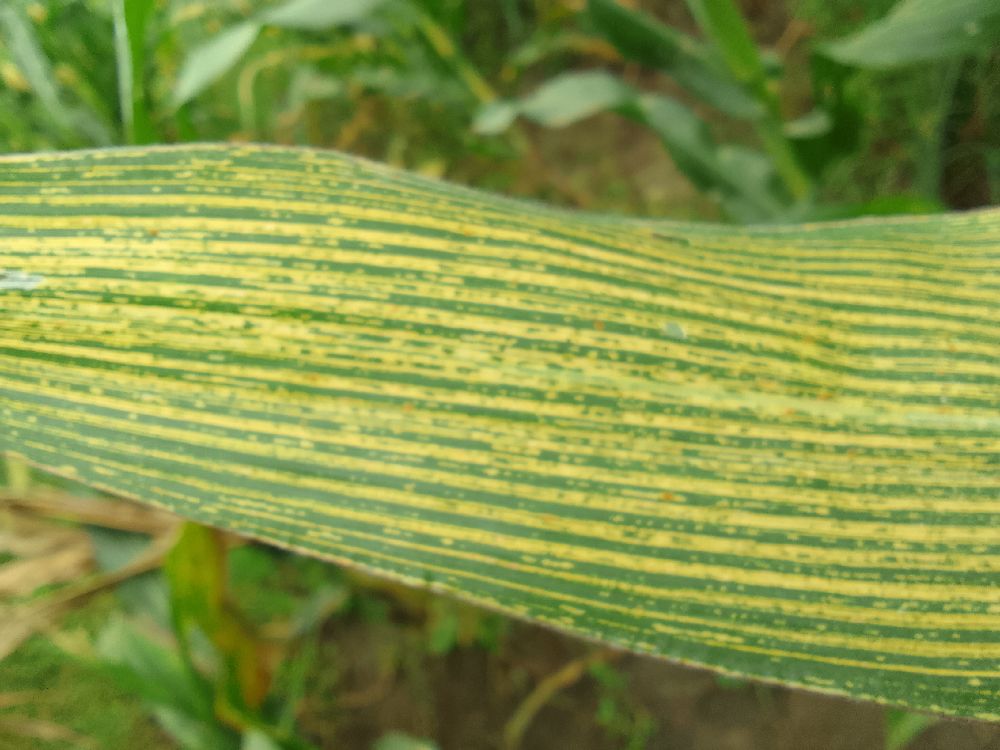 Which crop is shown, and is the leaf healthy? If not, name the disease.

maize, maize streak virus
